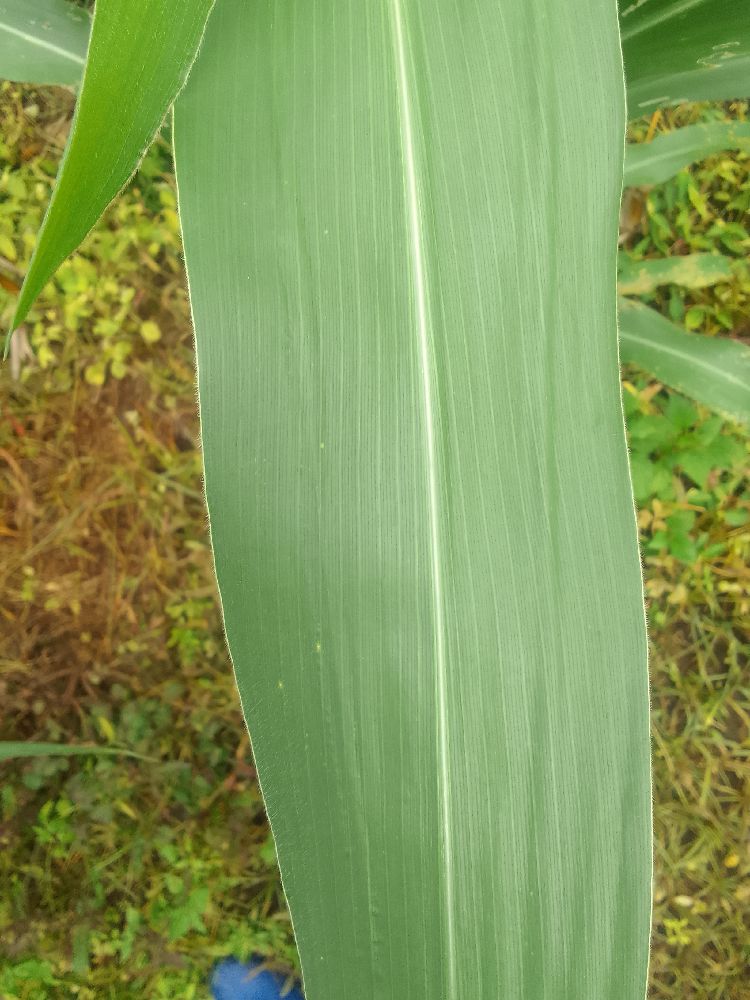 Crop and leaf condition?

maize, healthy
